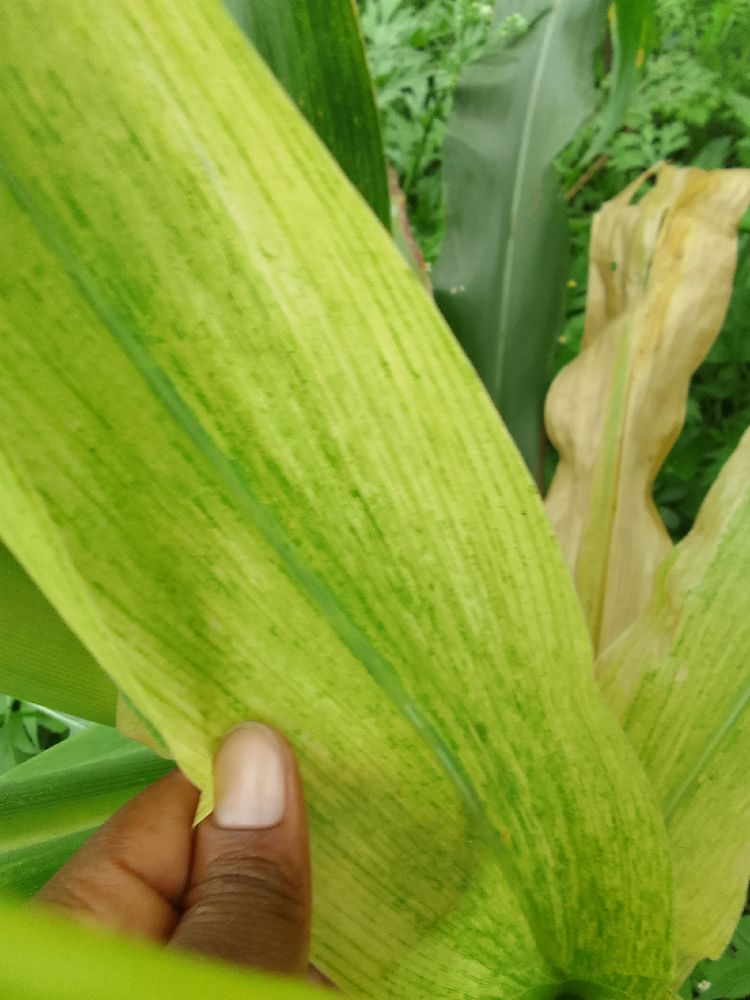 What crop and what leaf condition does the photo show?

maize, maize lethal necrosis
